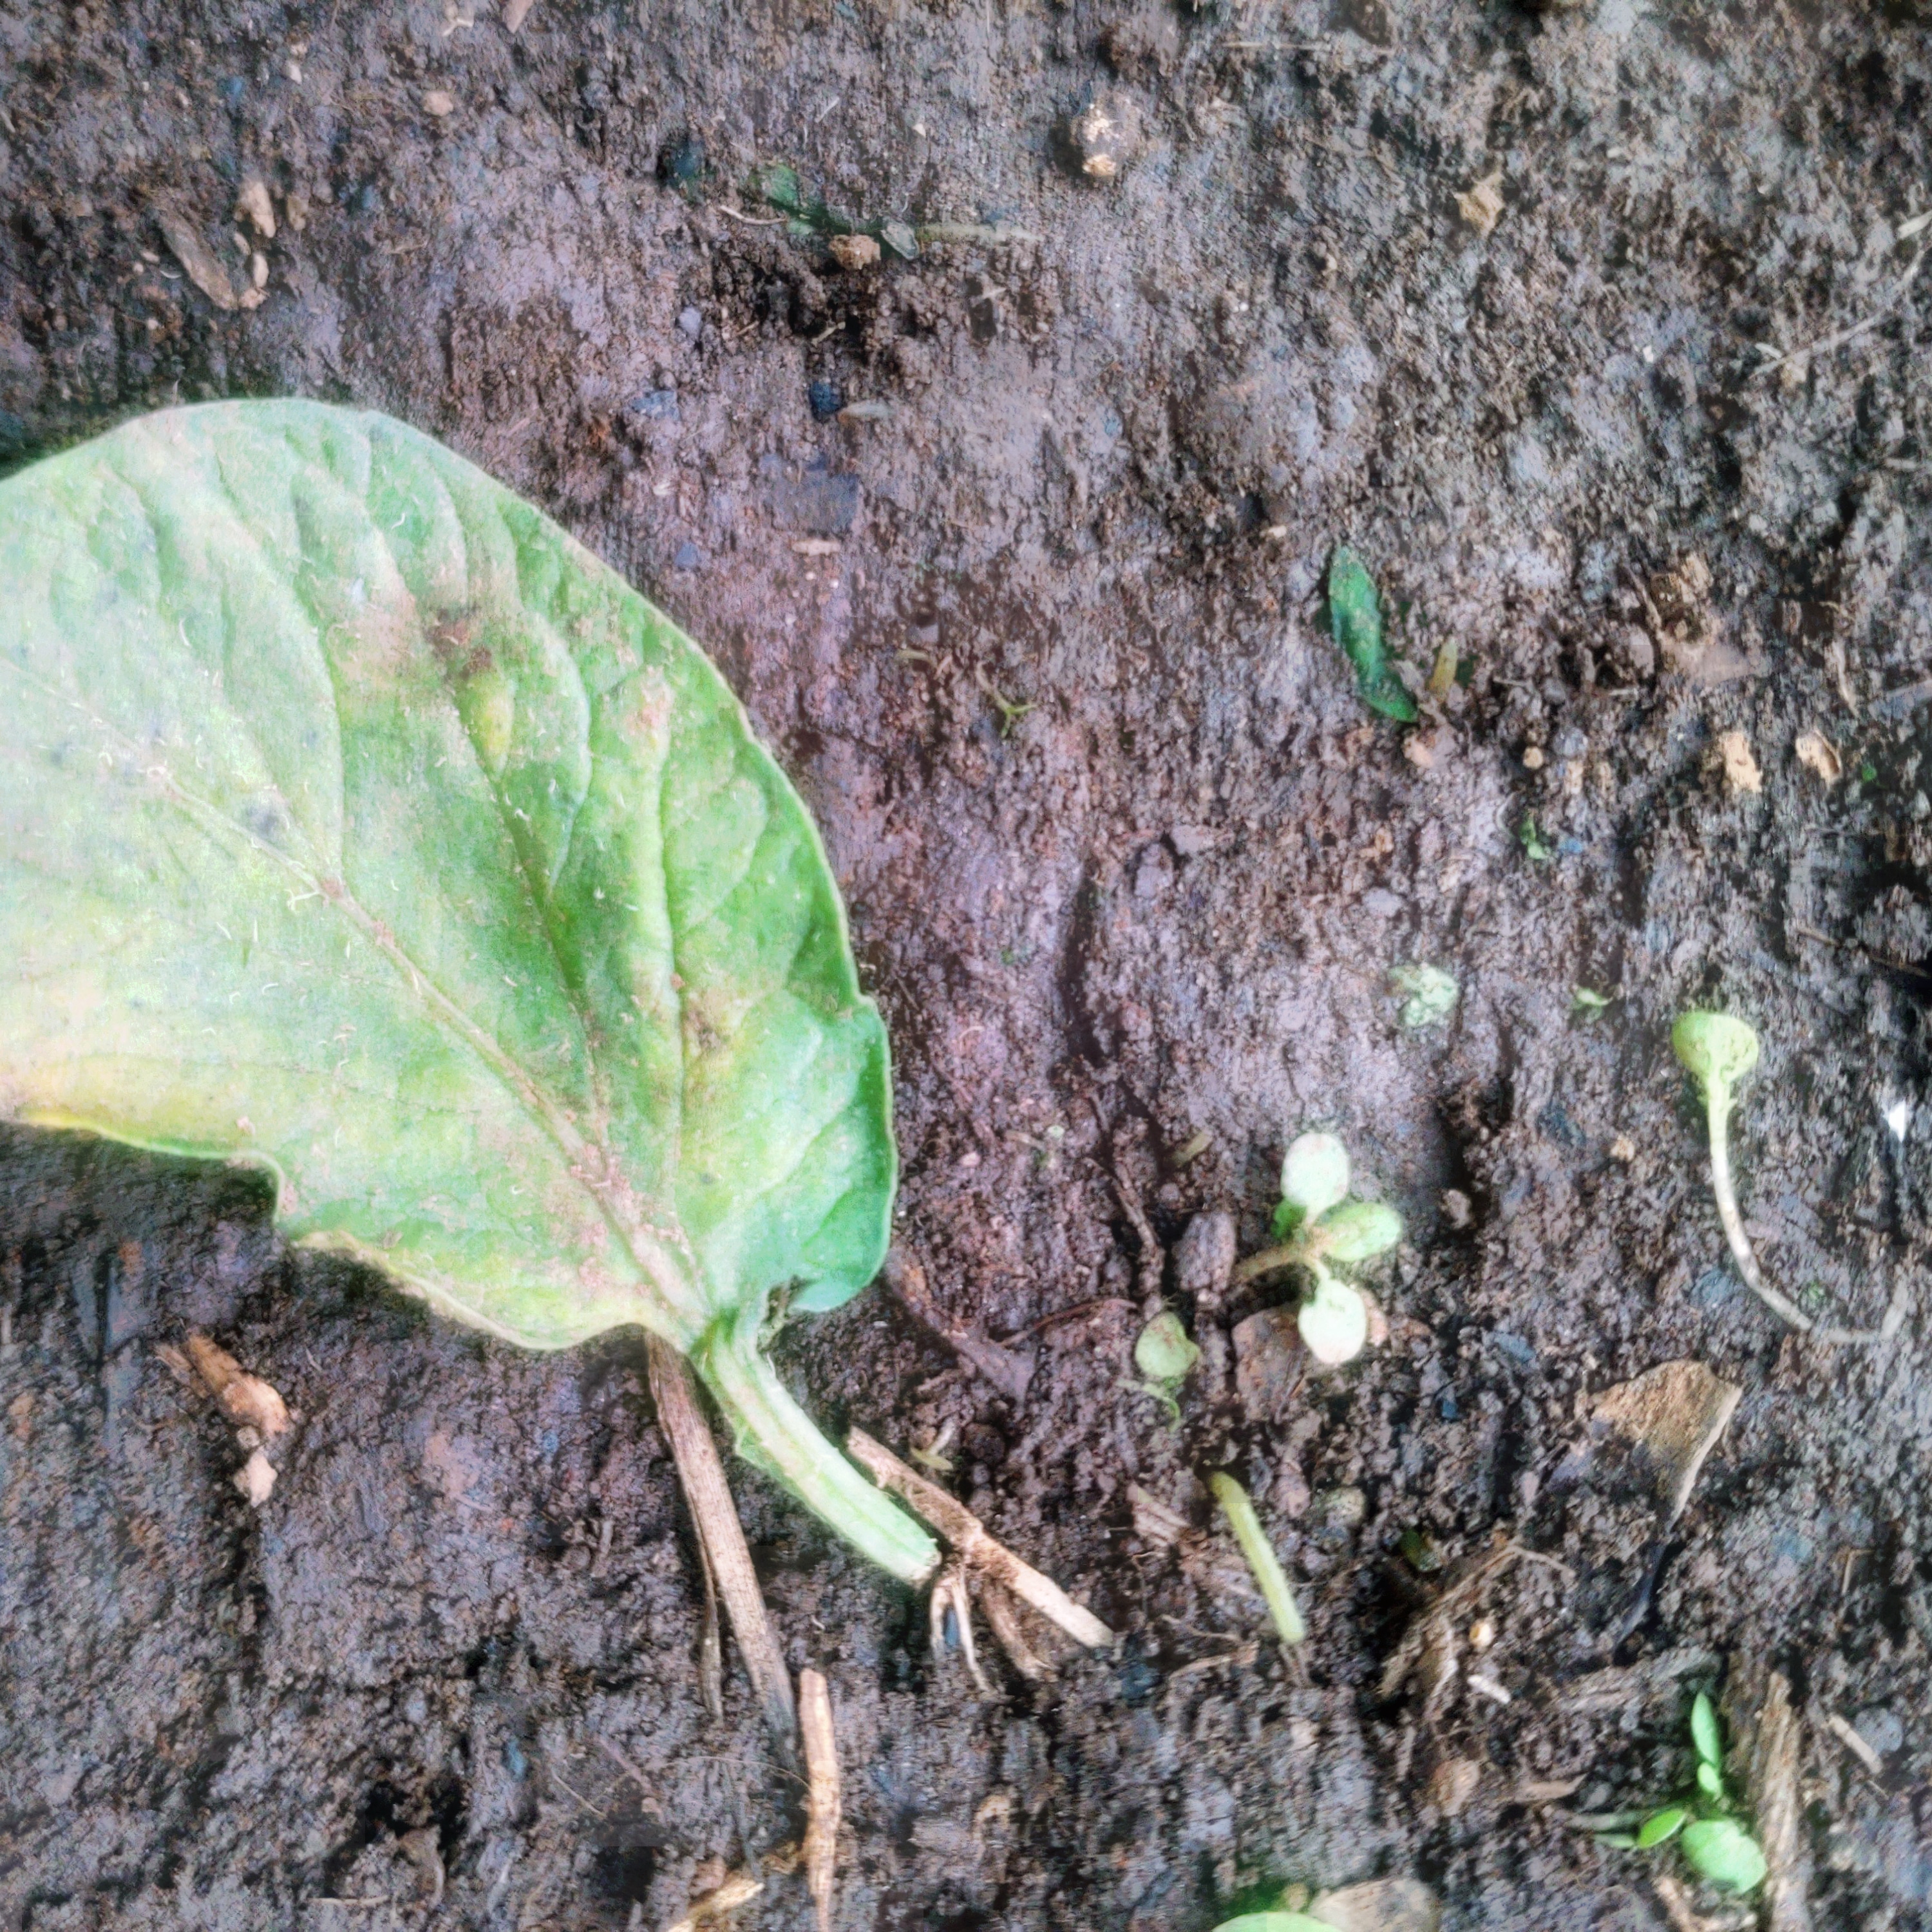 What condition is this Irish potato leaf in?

late blight
